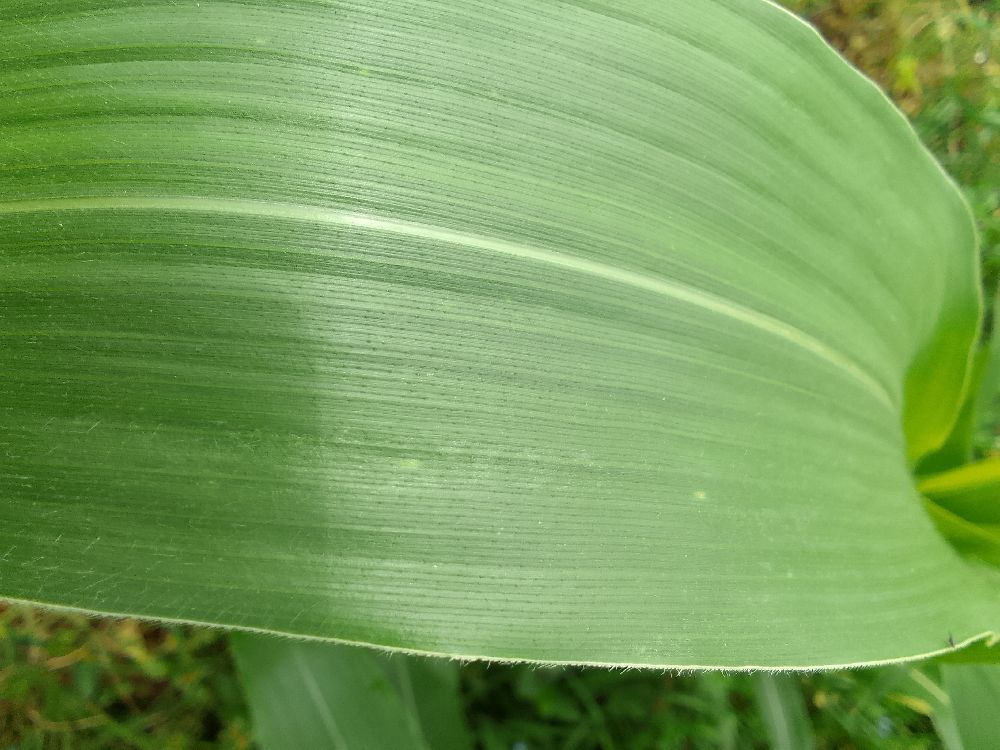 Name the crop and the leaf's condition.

maize, healthy
